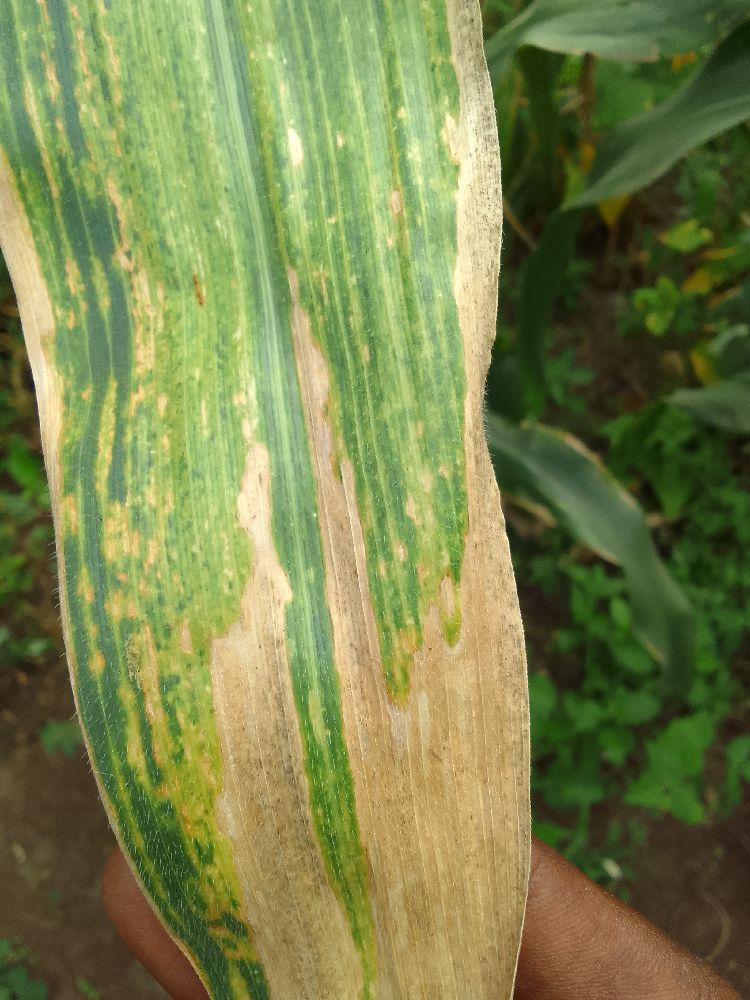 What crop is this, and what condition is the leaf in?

maize, maize lethal necrosis
